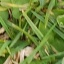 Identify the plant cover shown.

grass
